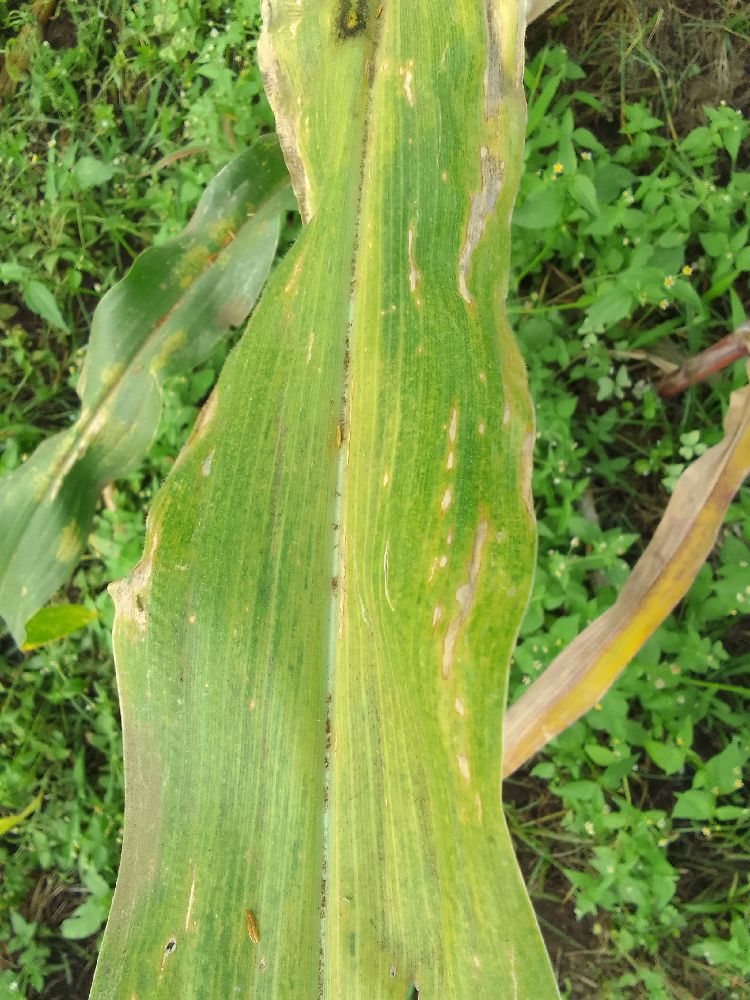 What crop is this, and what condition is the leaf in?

maize, maize lethal necrosis
